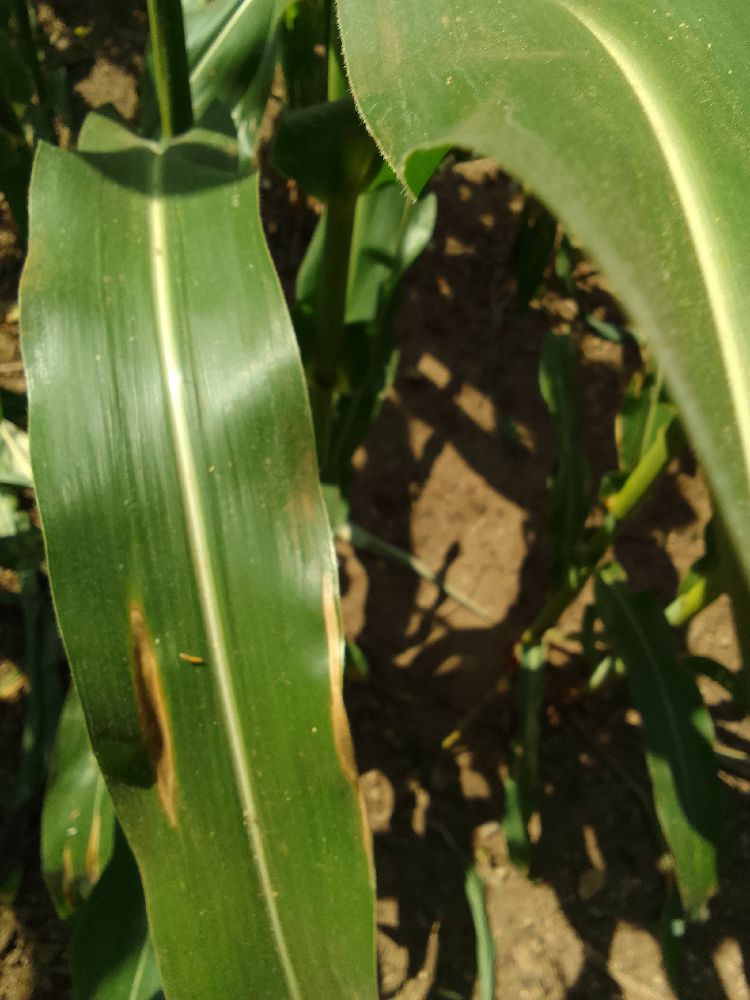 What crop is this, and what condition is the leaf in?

maize, healthy
